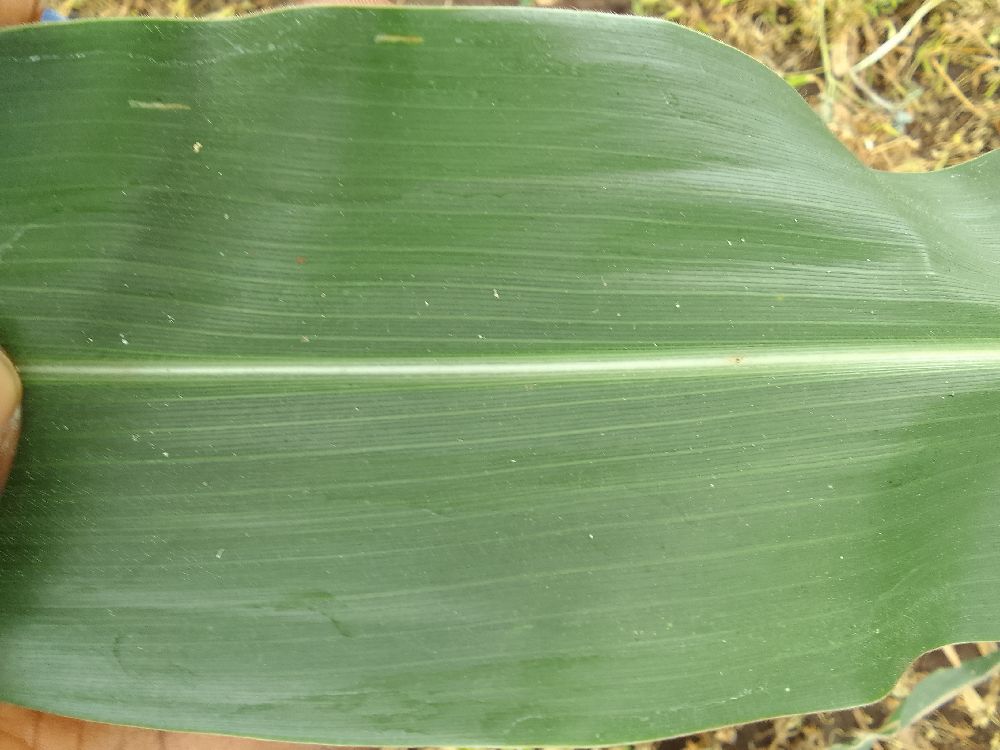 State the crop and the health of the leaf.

maize, healthy
